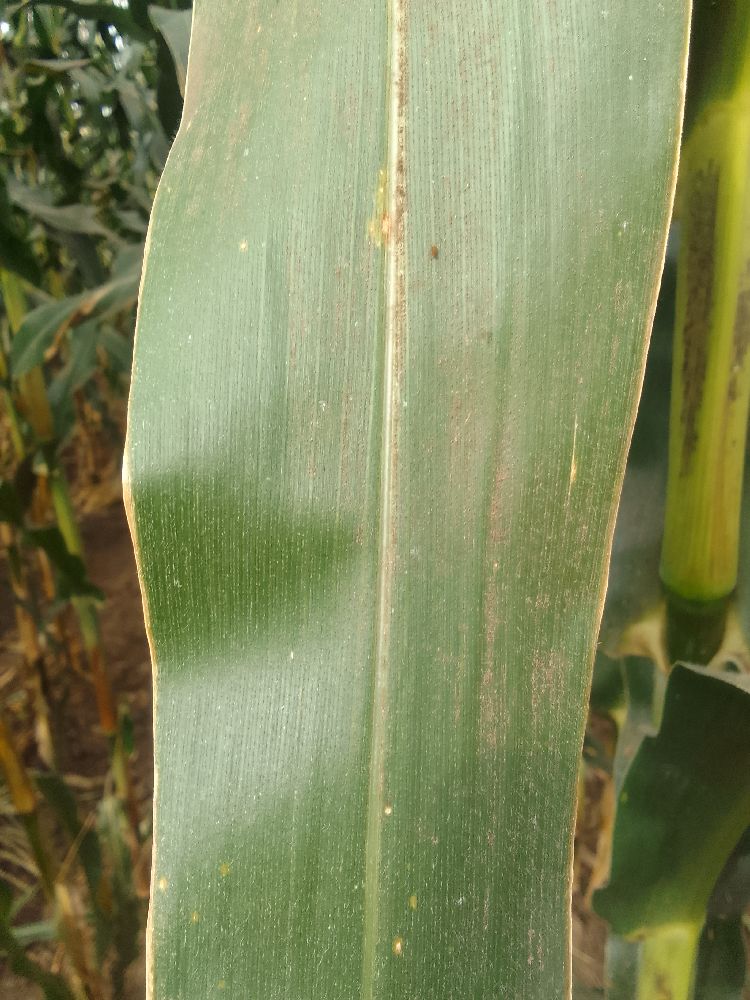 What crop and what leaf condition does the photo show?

maize, healthy
